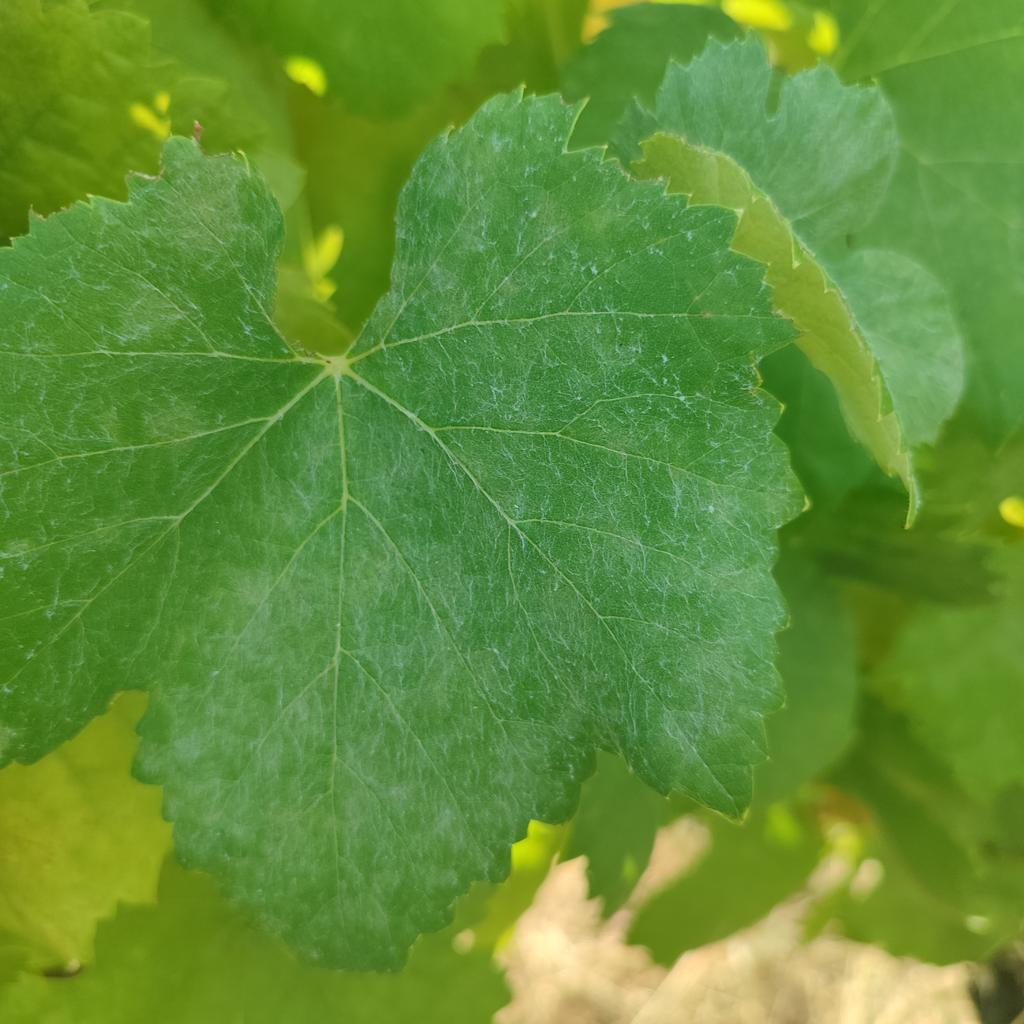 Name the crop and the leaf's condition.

grapevine, powdery mildew
